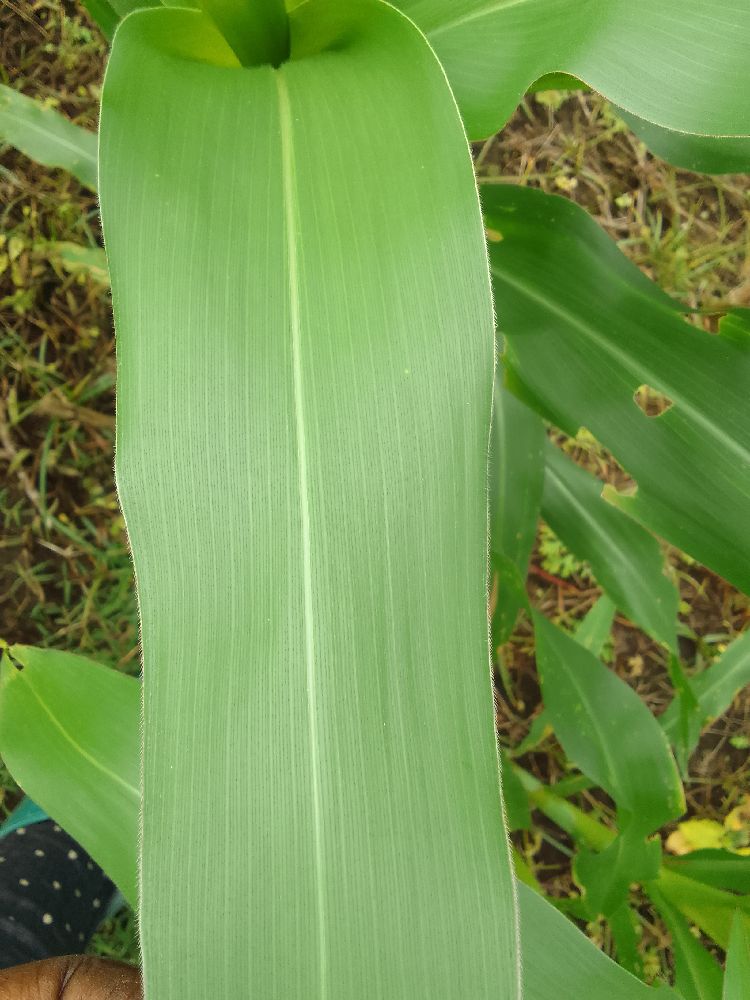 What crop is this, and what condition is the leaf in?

maize, healthy
